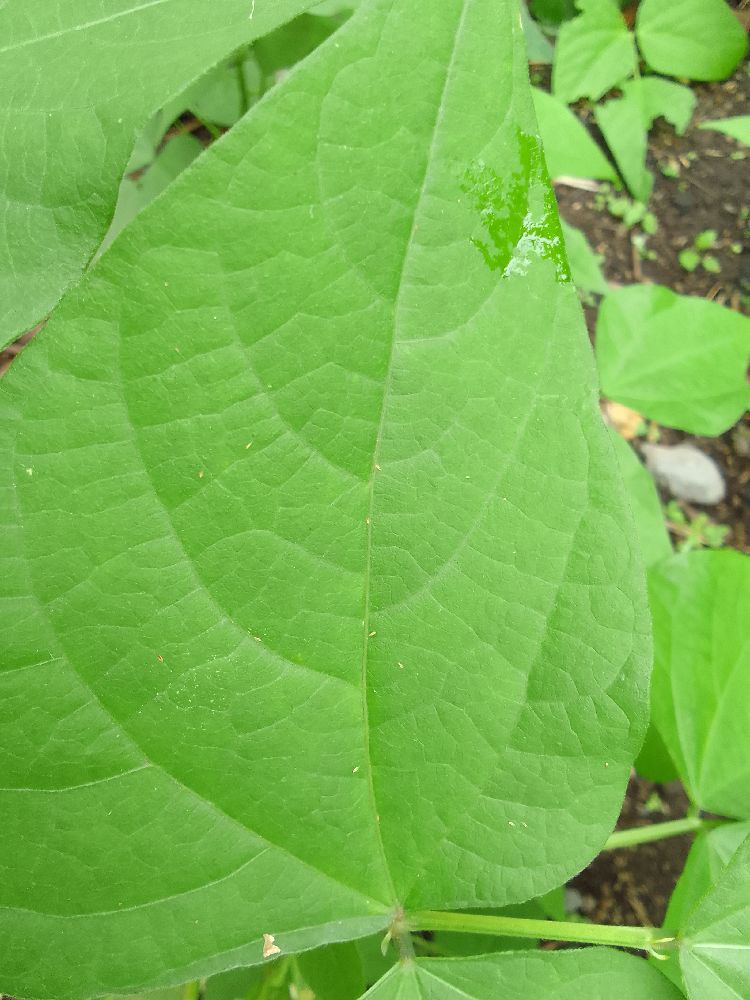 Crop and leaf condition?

common bean, healthy
